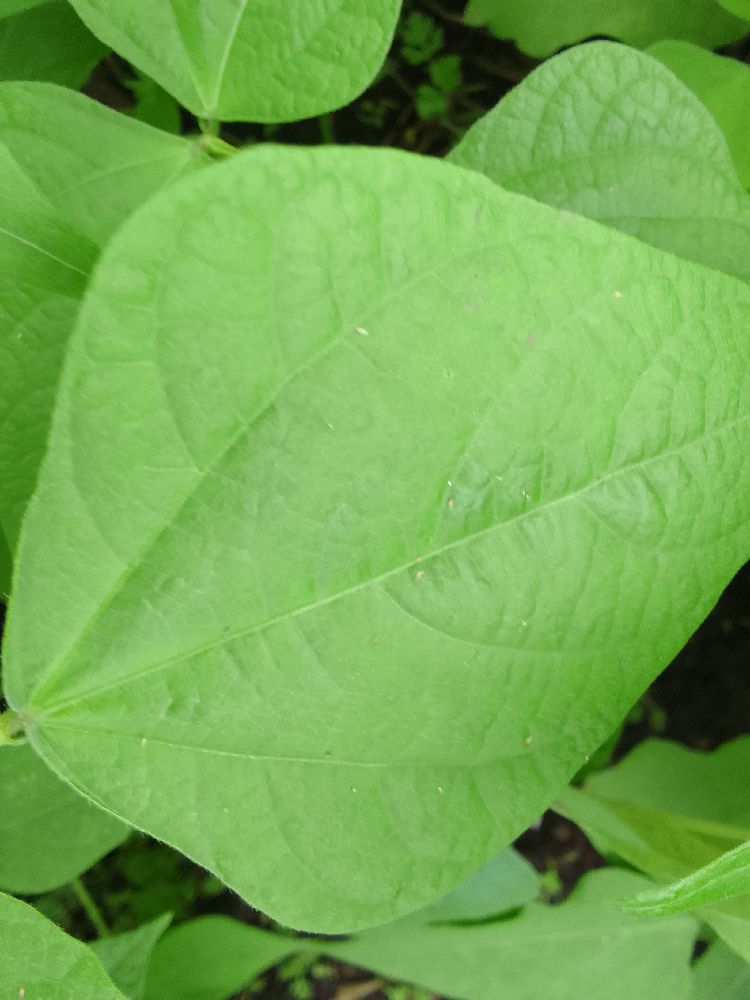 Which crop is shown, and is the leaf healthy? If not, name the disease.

common bean, healthy
